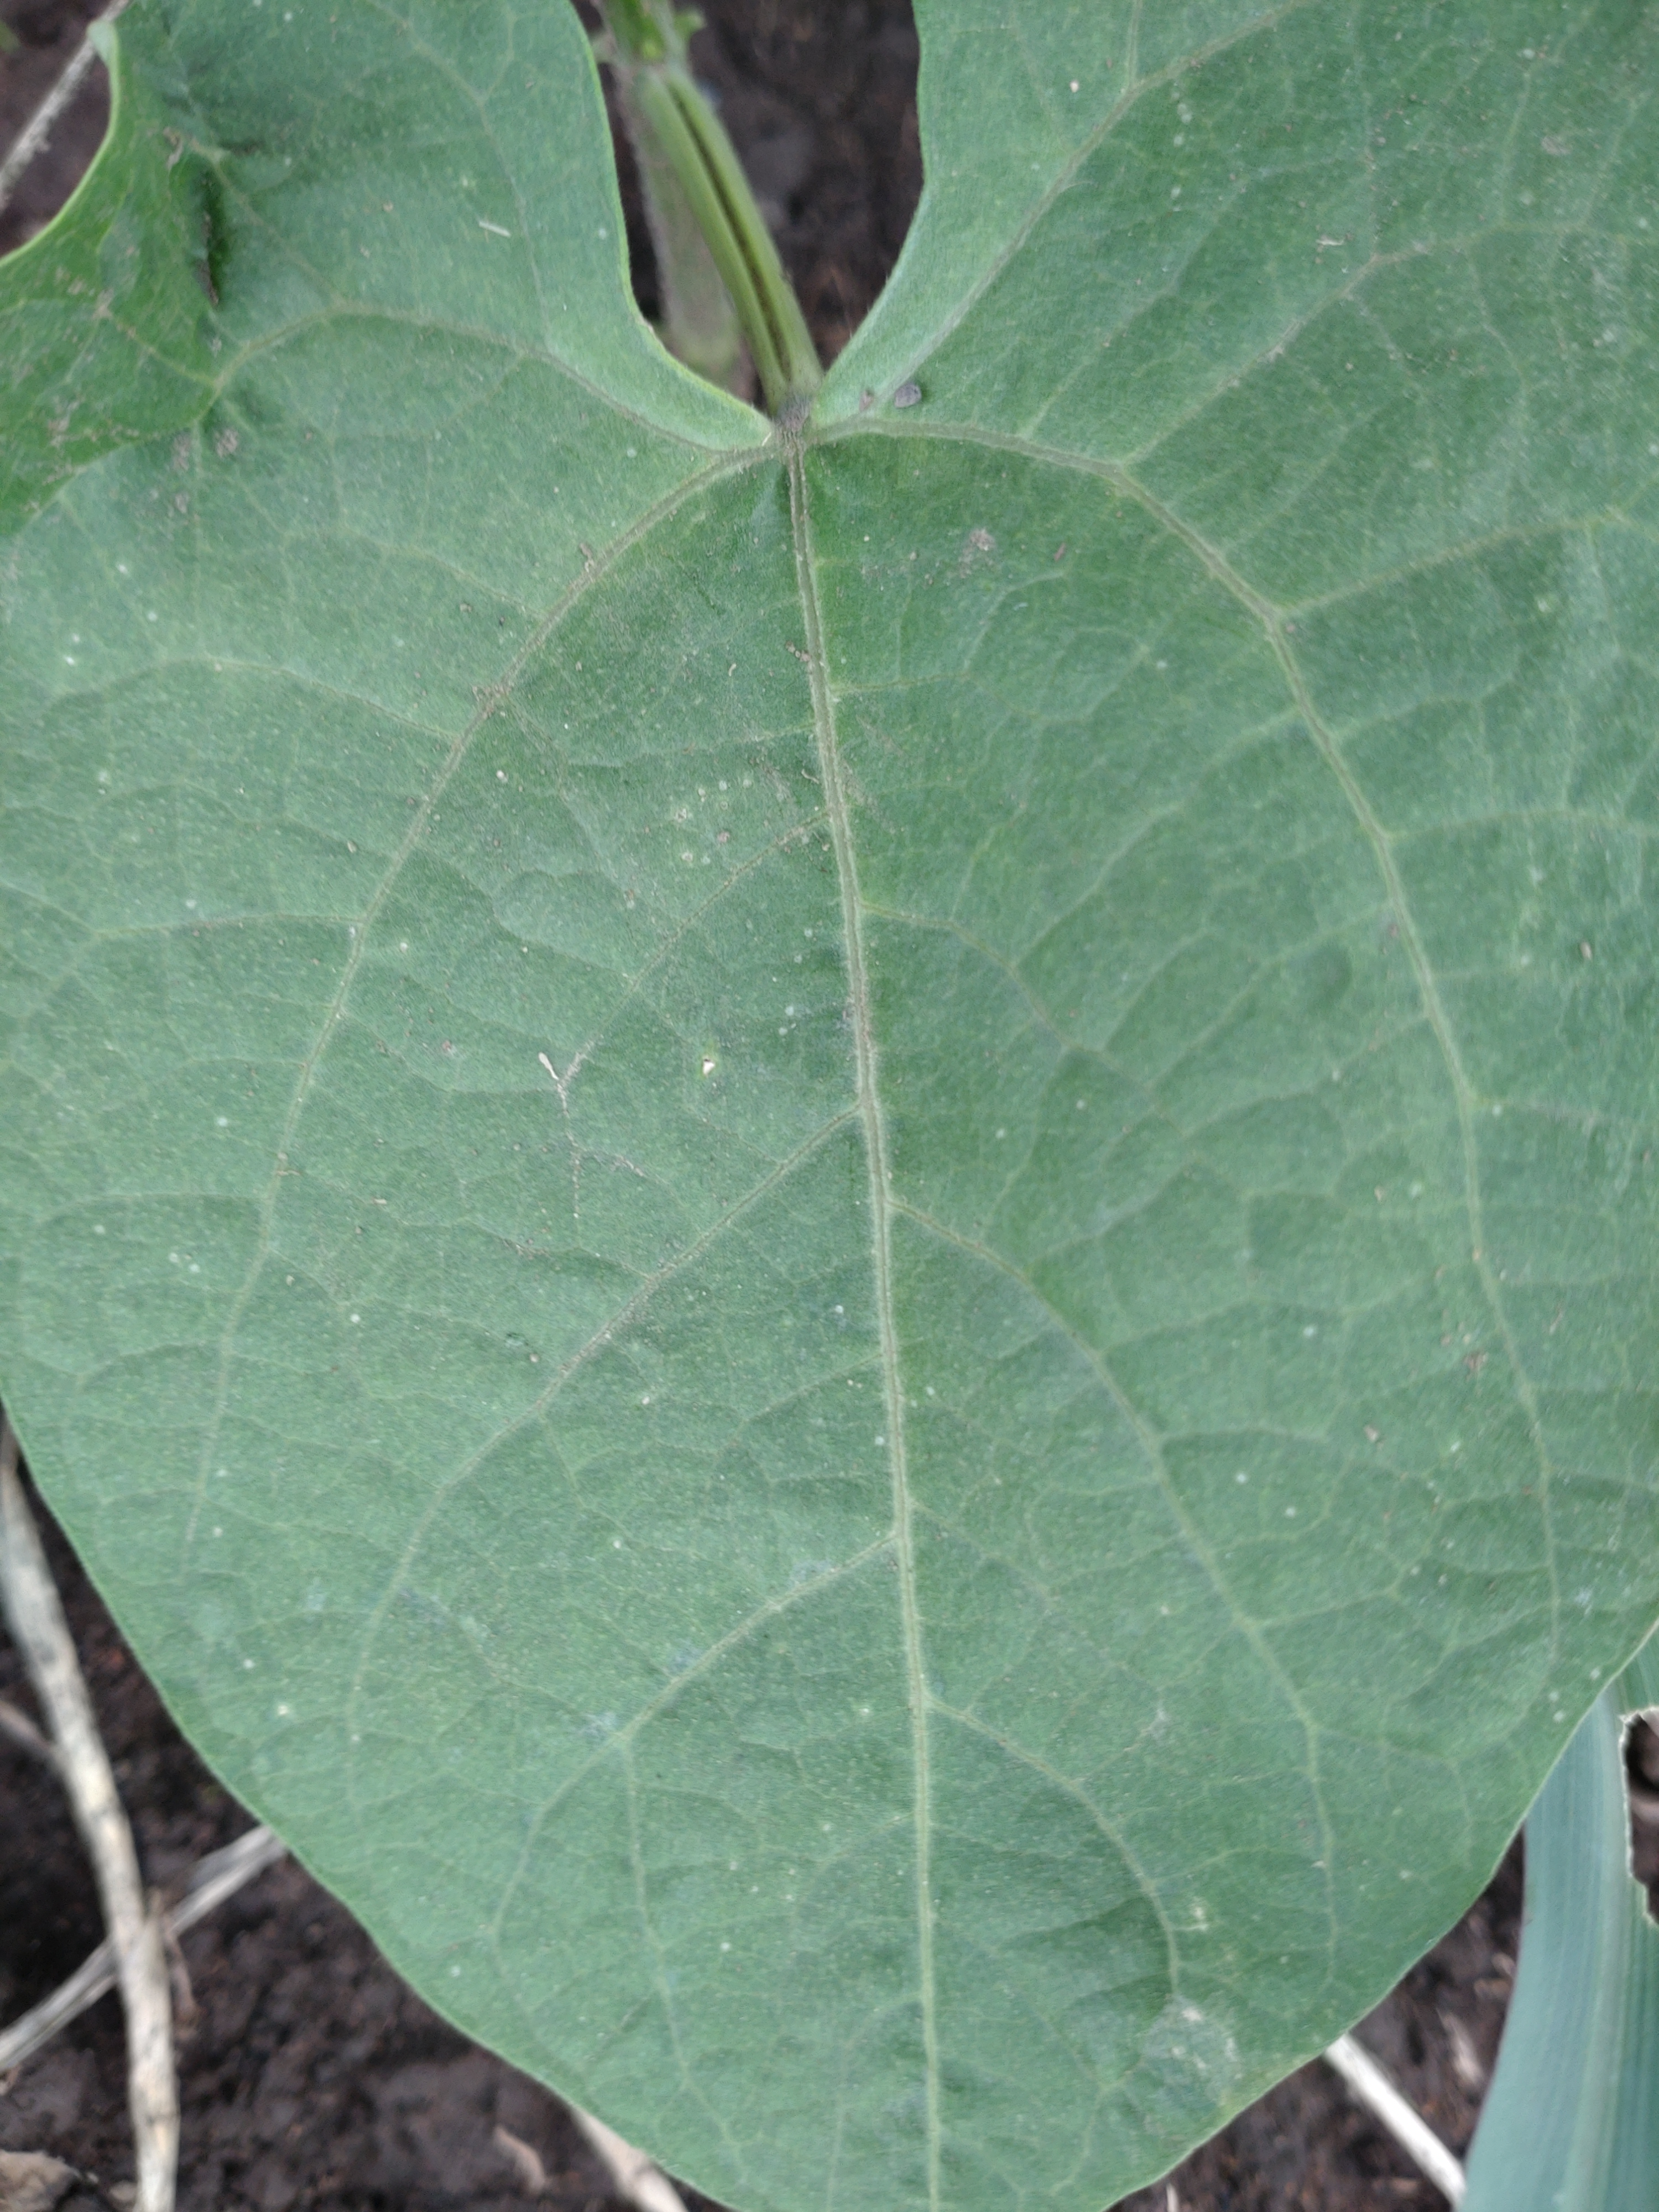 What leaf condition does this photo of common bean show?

healthy
